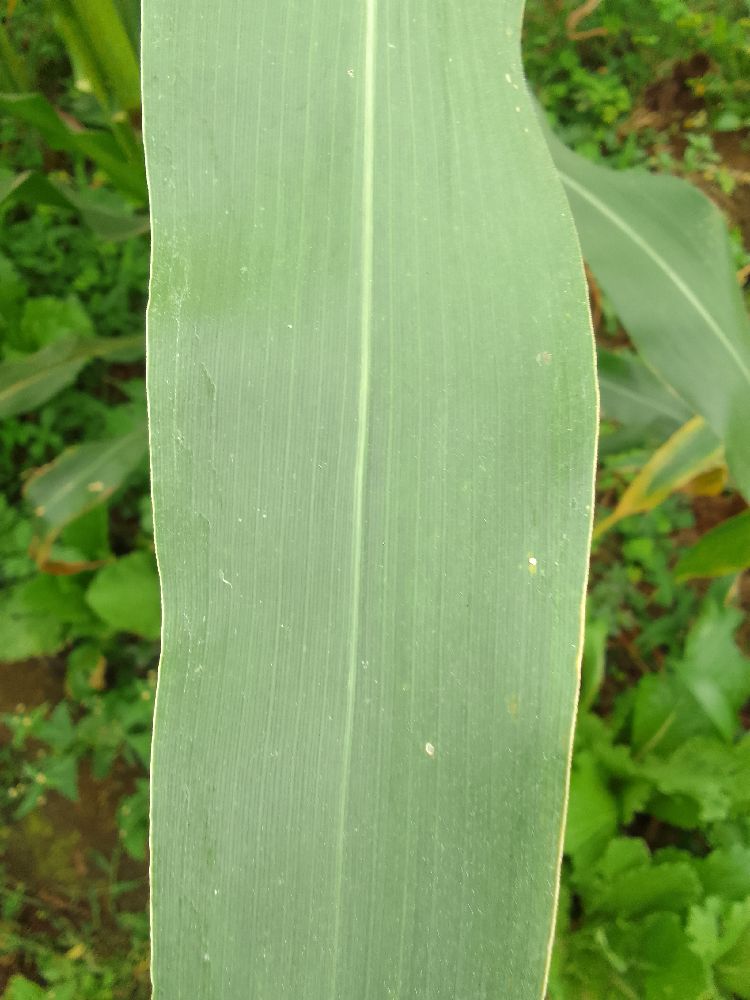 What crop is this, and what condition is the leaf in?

maize, healthy
